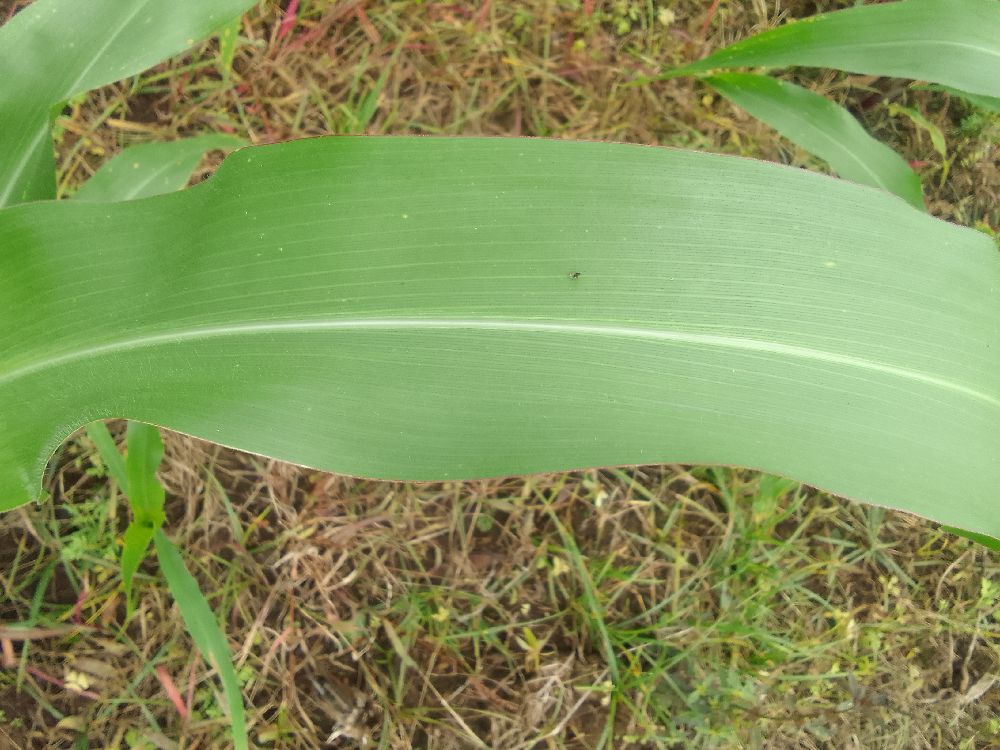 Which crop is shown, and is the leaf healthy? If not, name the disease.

maize, healthy
